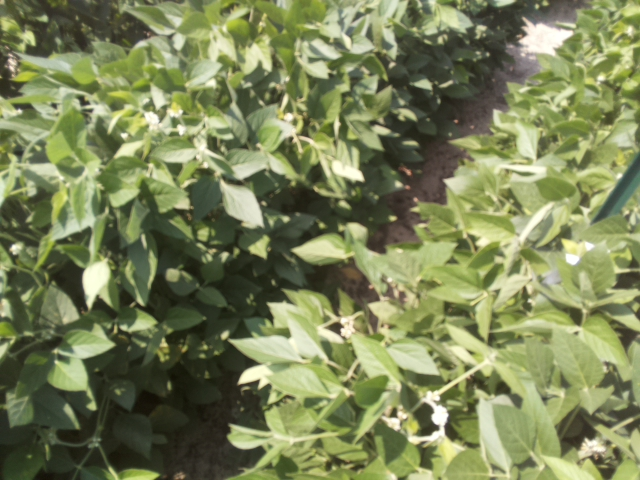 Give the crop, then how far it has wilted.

soybean, leaves with no wilting
